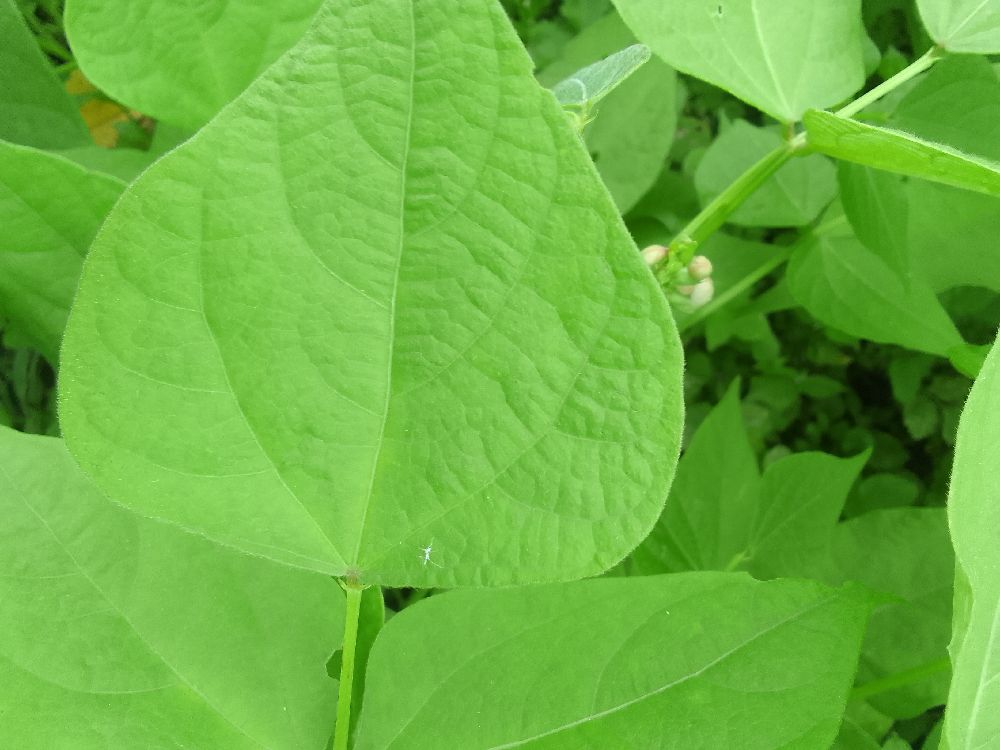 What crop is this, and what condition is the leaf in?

common bean, healthy
